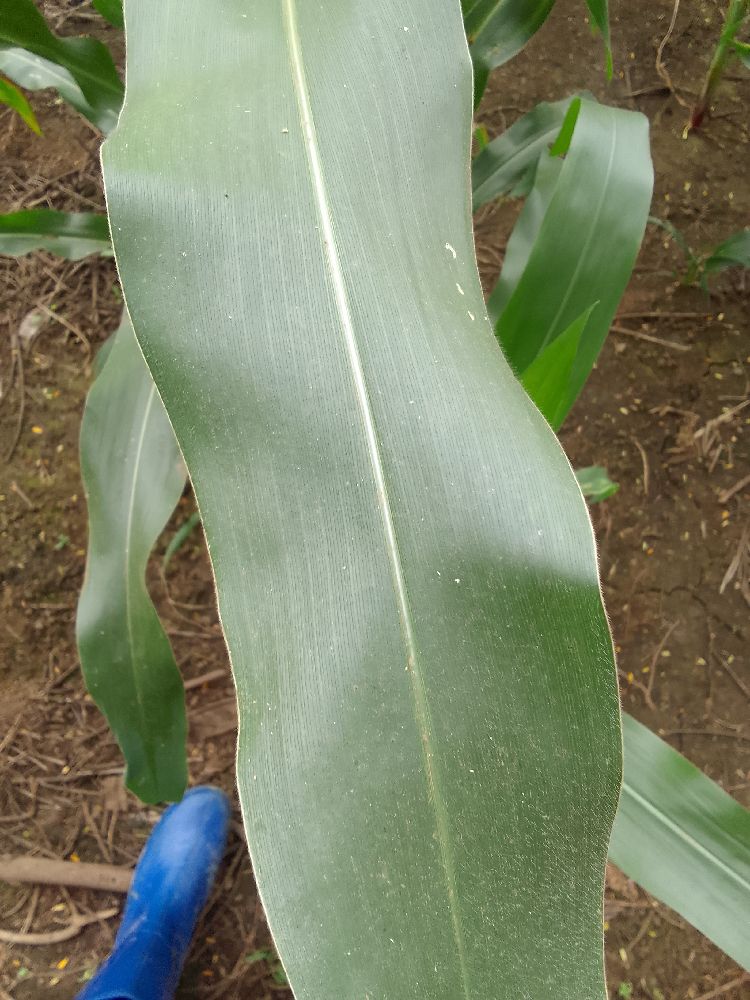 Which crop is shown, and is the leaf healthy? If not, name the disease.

maize, healthy
